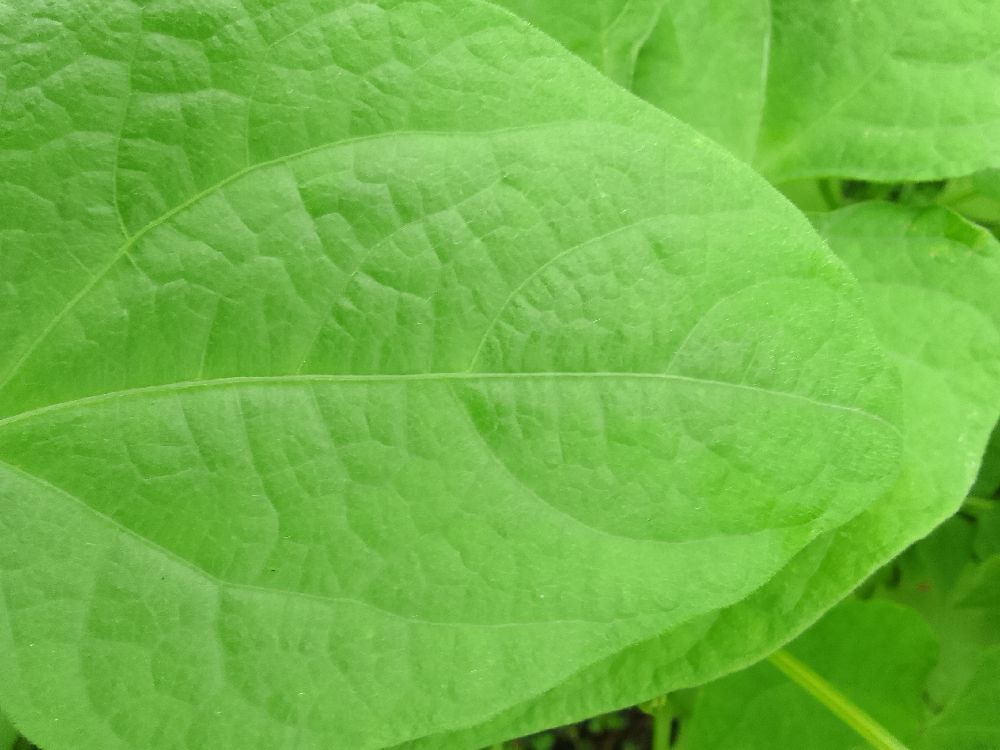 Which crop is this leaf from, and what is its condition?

common bean, healthy
